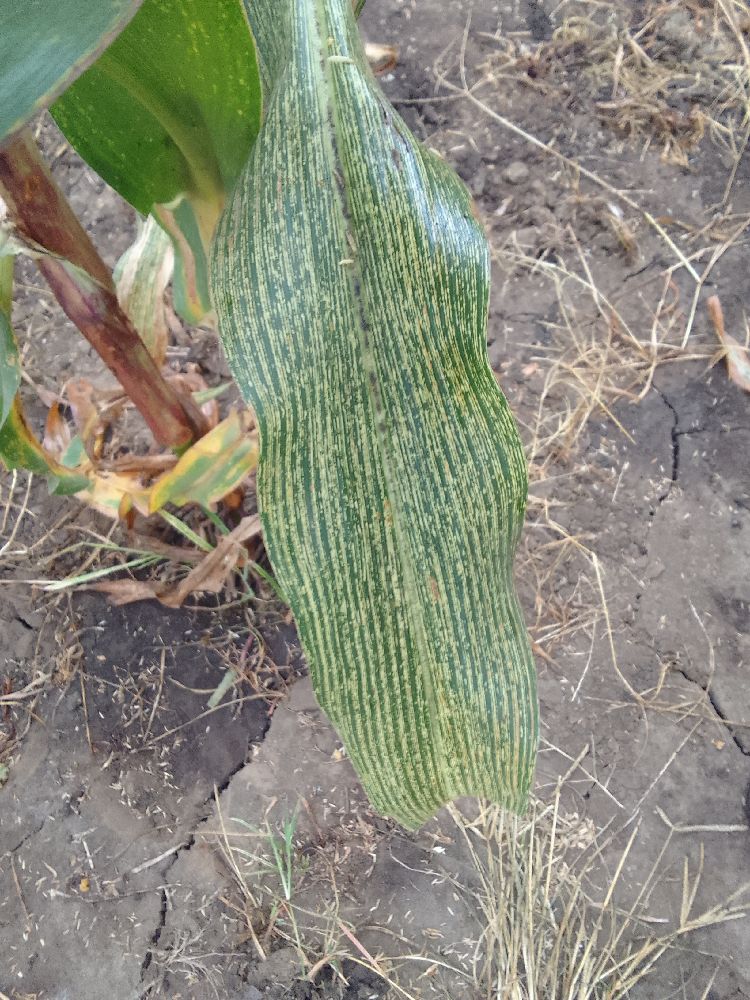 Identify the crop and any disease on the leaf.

maize, maize streak virus
